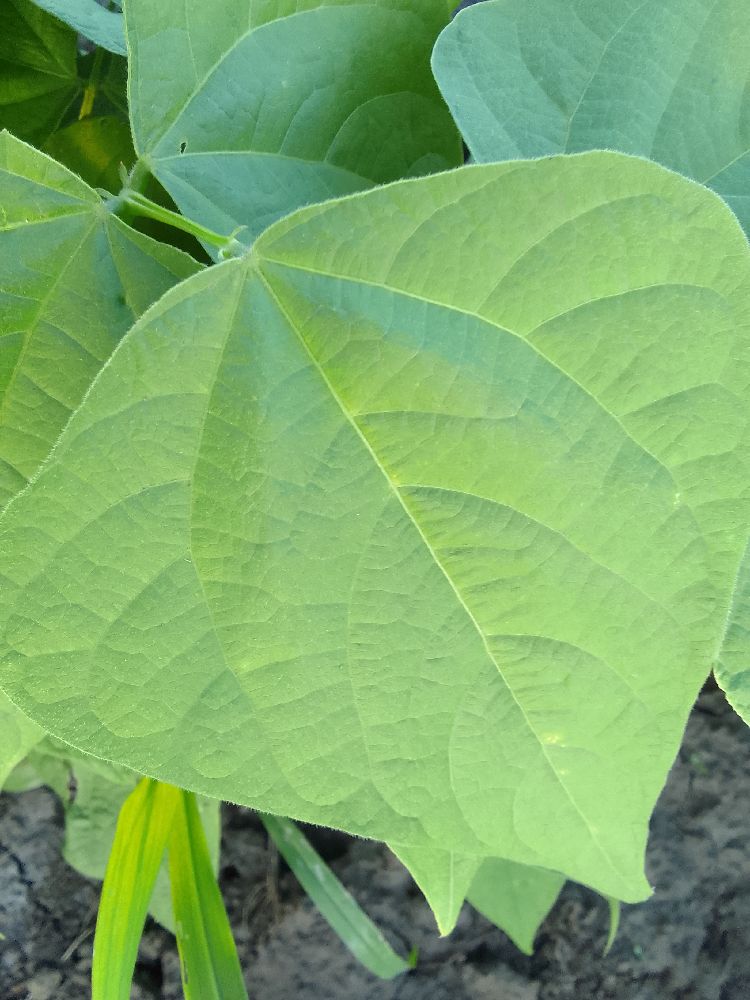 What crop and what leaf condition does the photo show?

common bean, healthy
